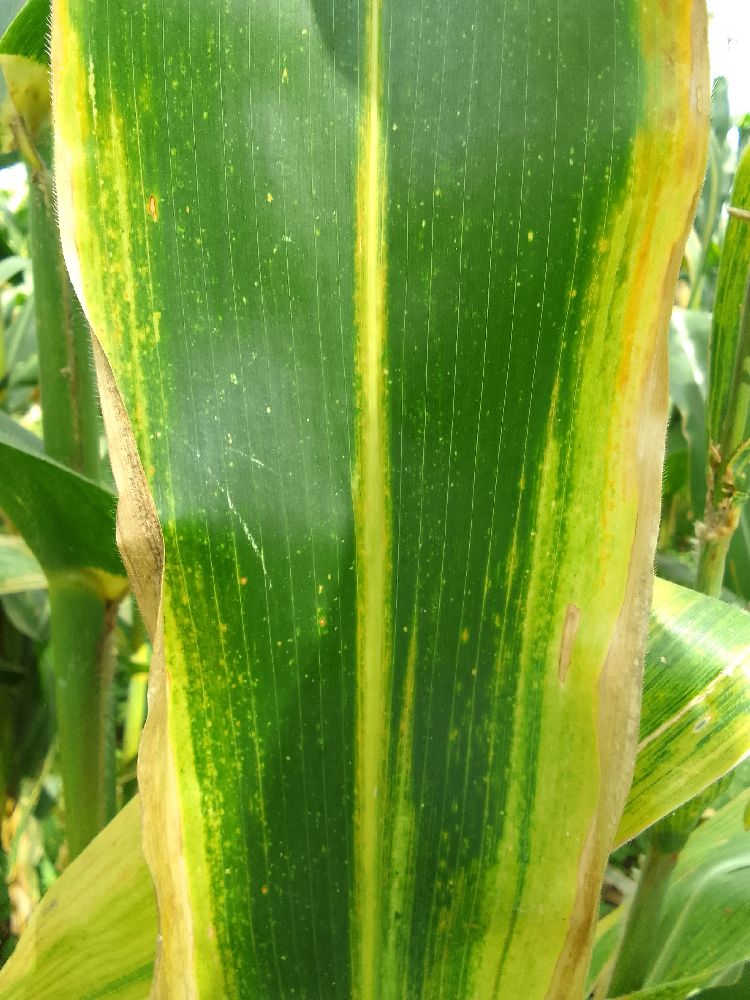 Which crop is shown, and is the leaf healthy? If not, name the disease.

maize, maize lethal necrosis
